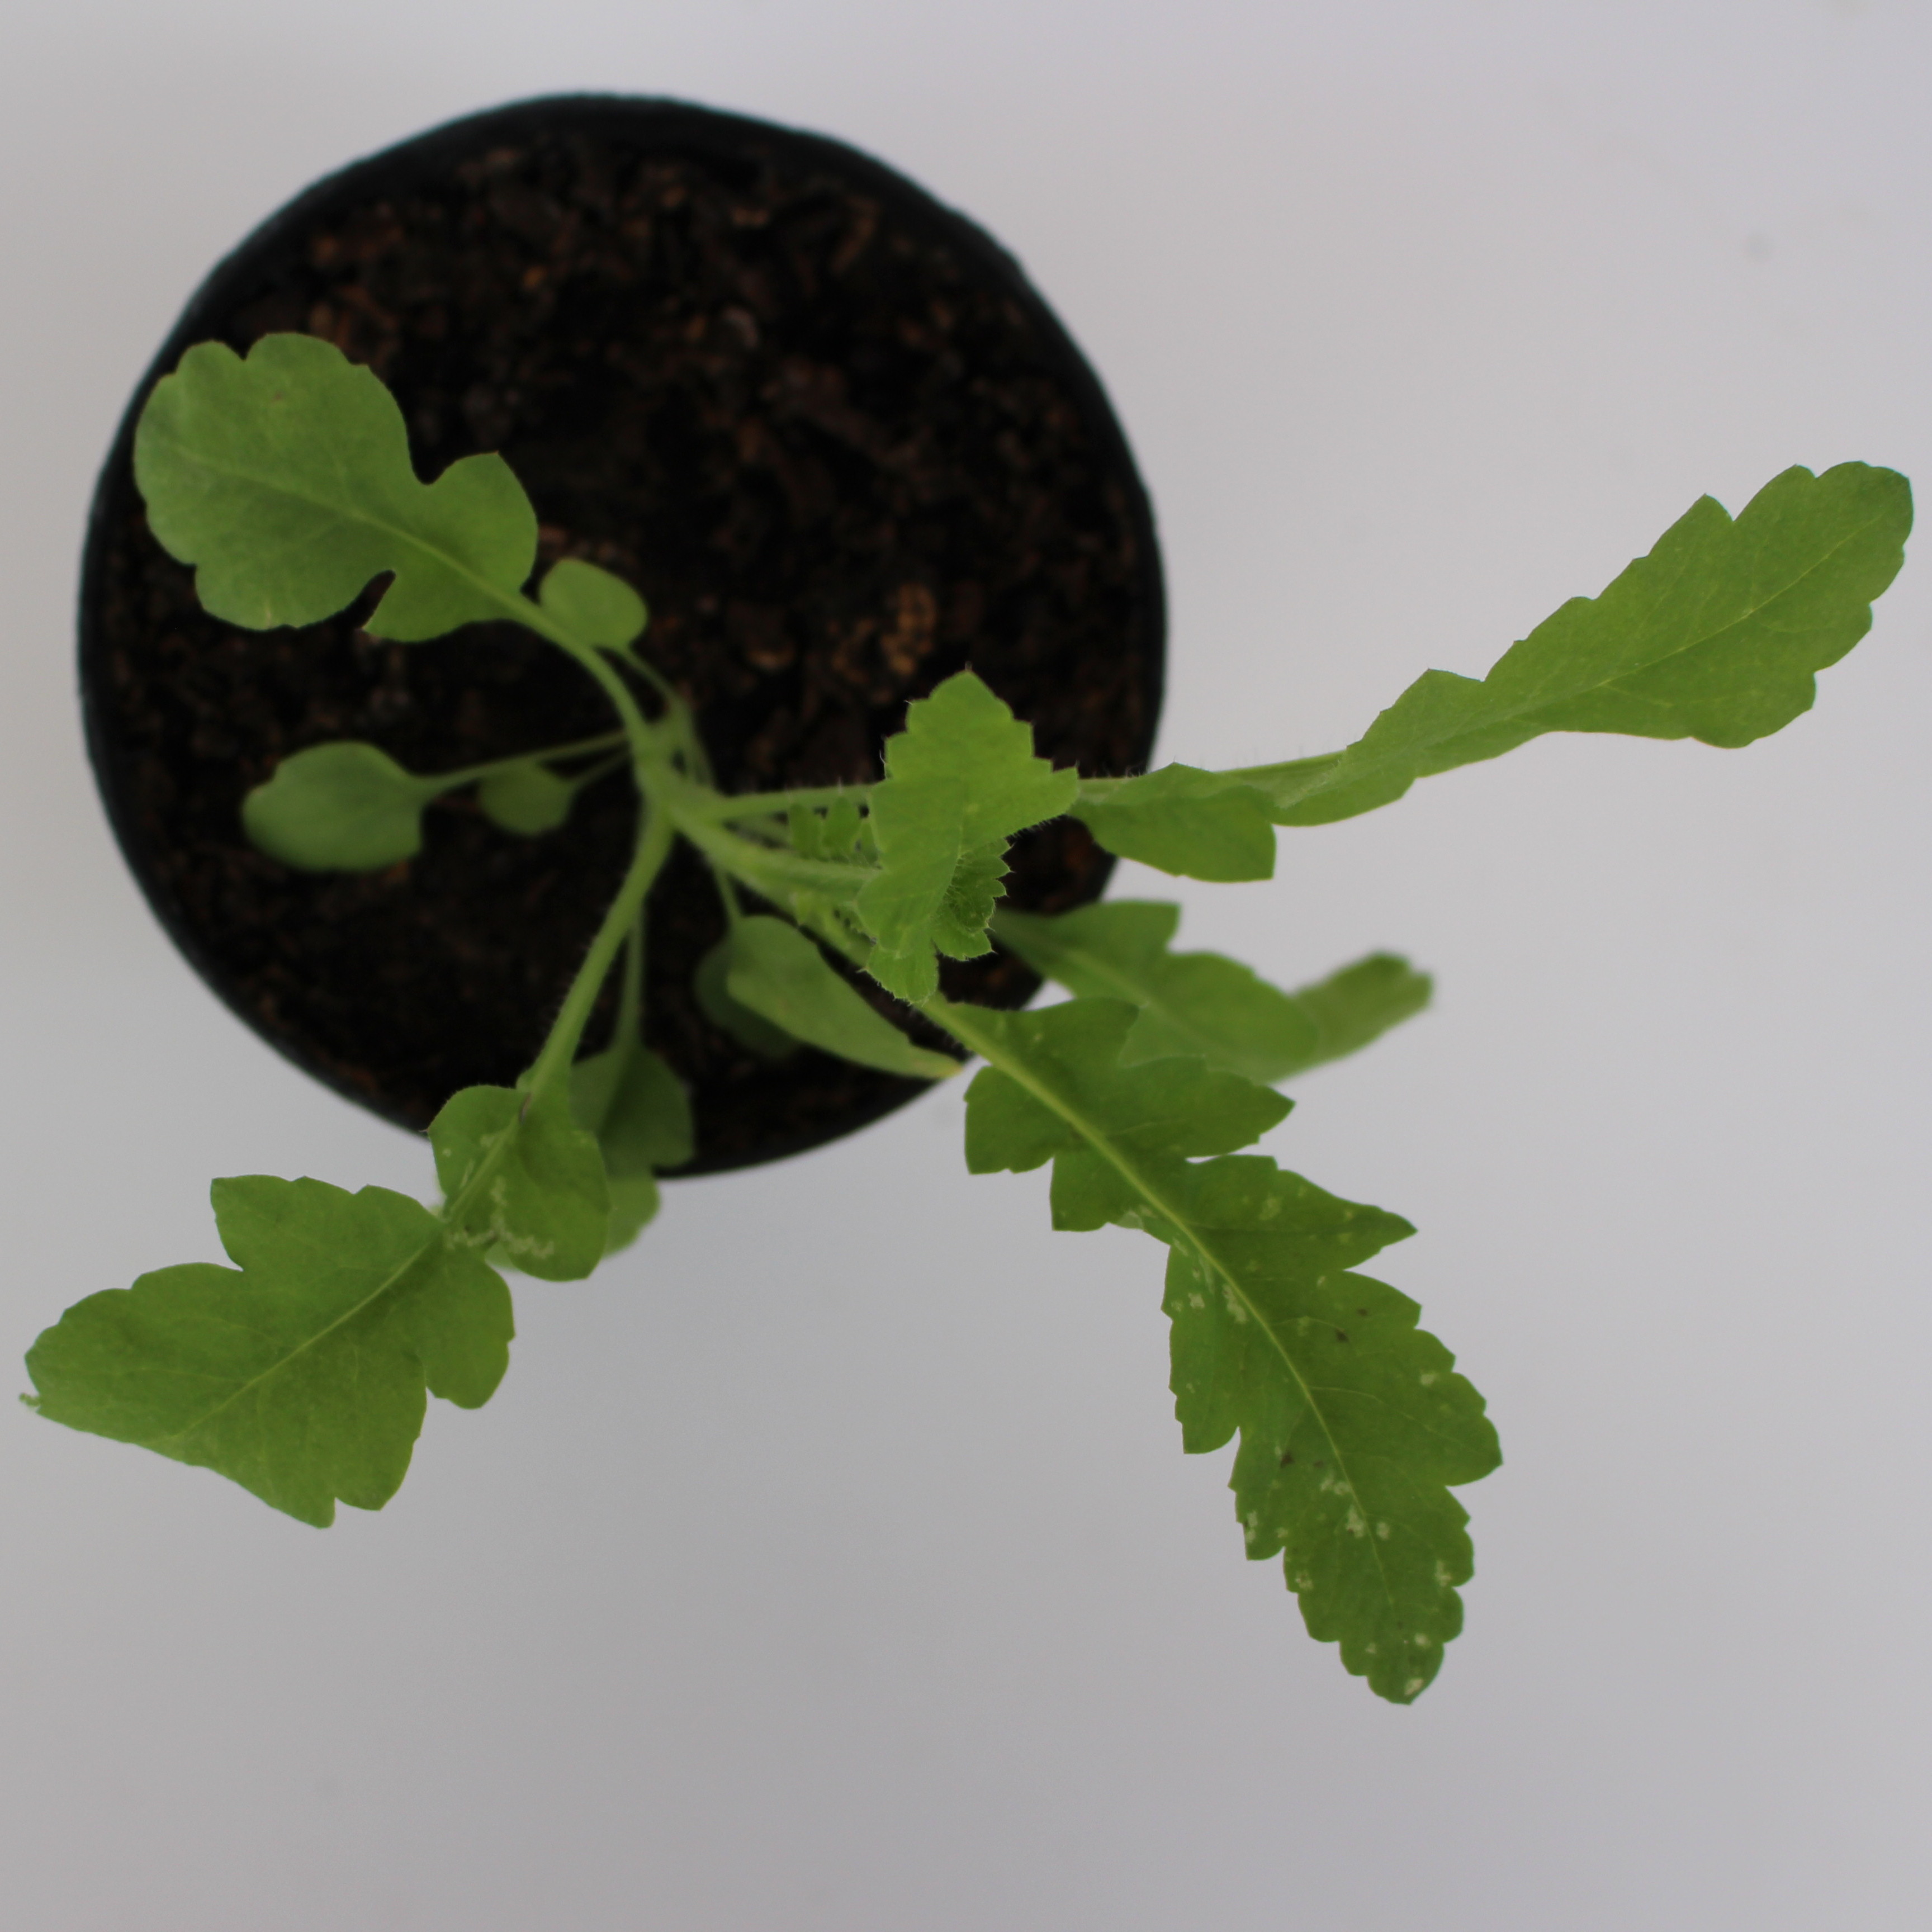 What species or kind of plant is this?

Papaver rhoeas
